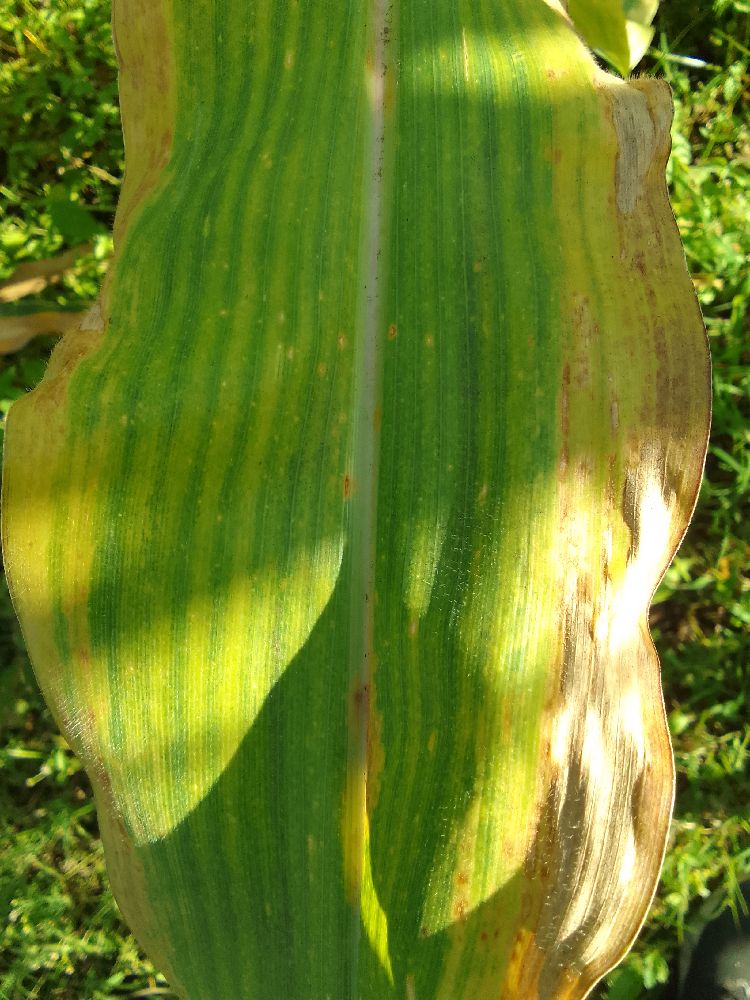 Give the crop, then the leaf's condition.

maize, maize lethal necrosis
